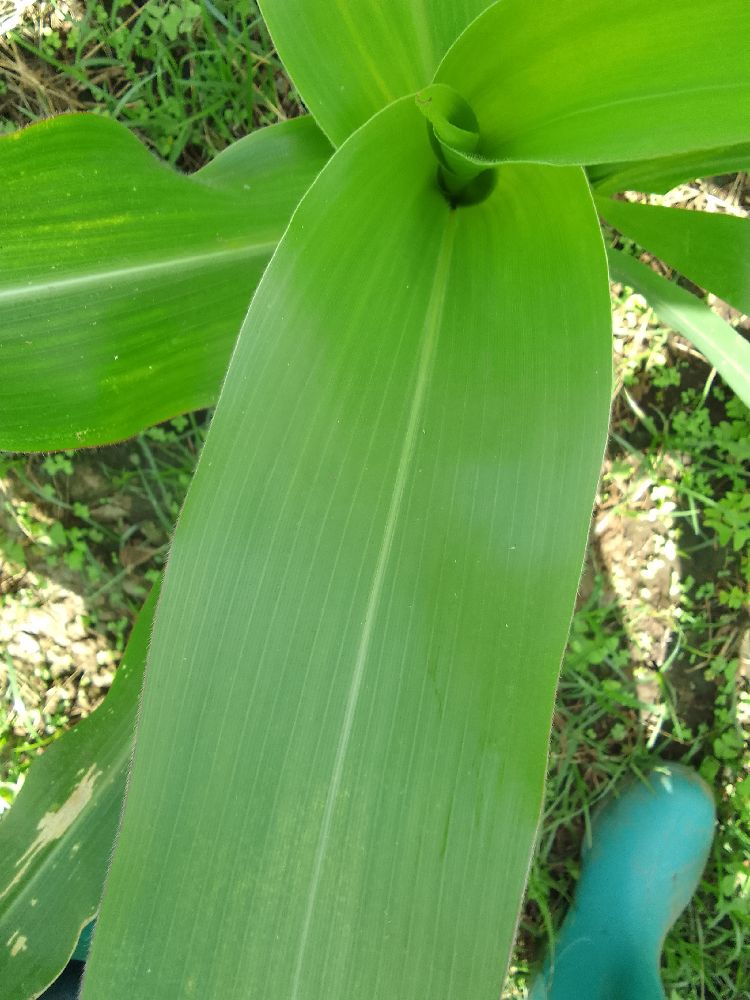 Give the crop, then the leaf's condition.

maize, healthy
